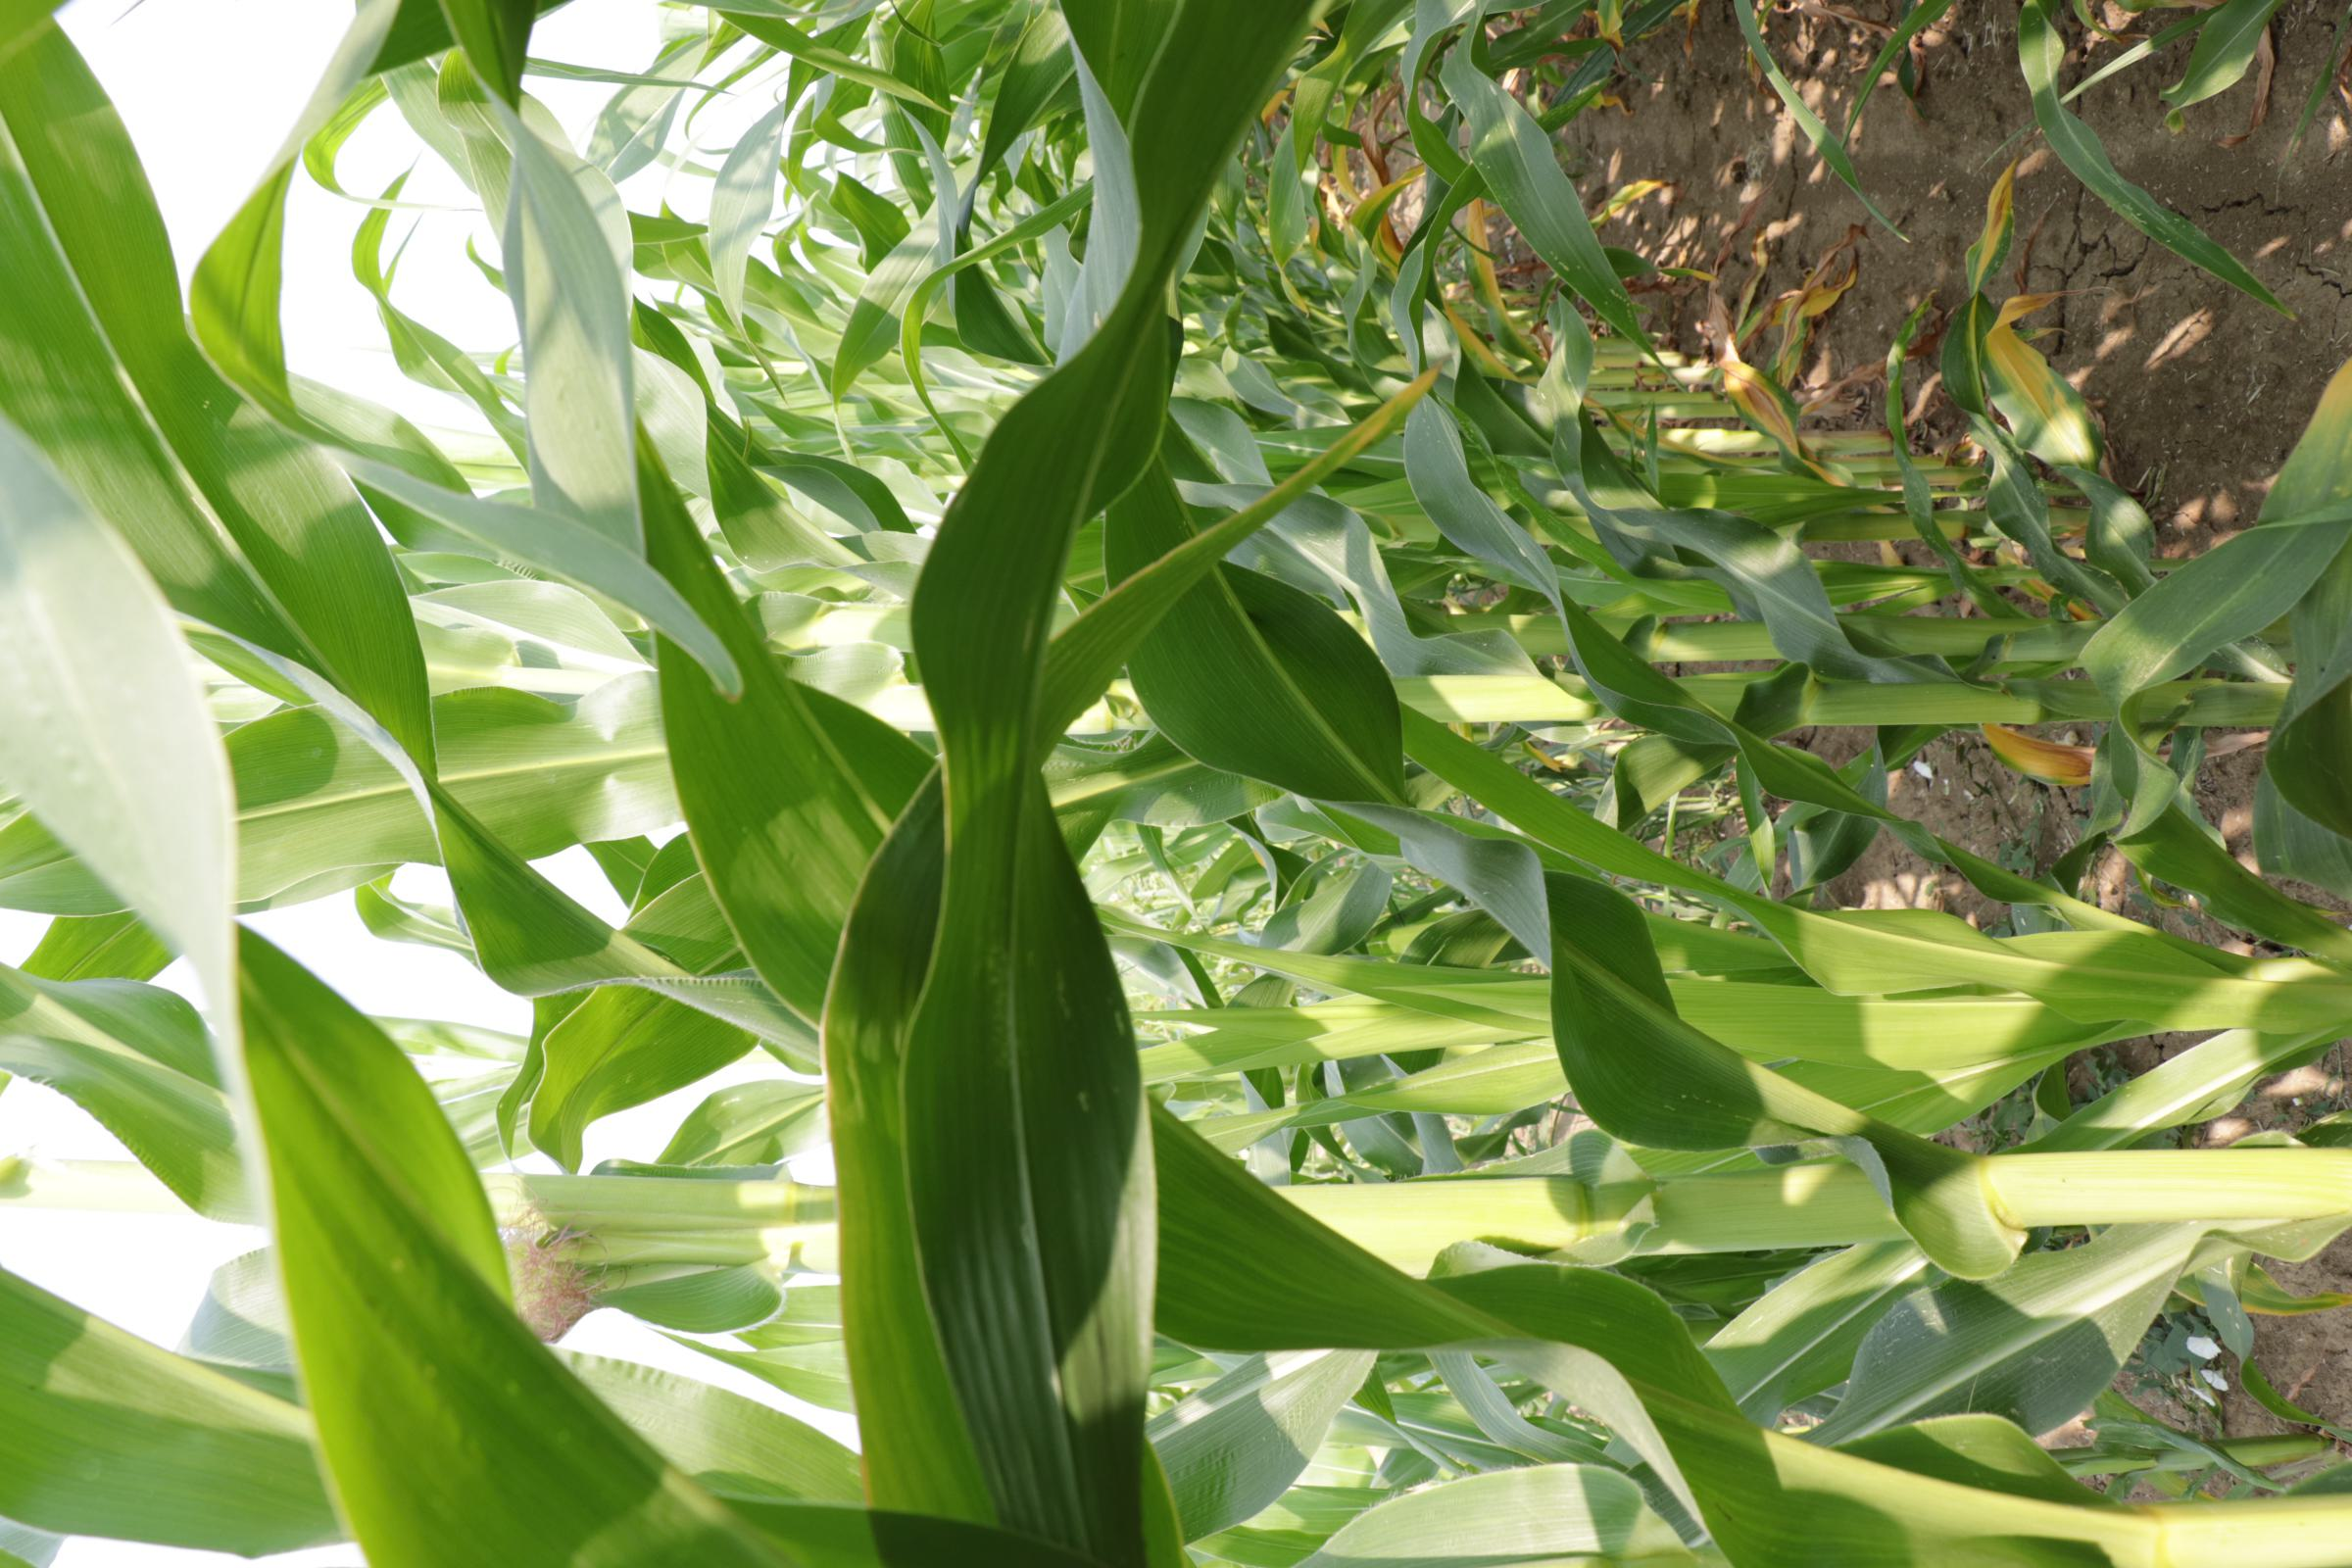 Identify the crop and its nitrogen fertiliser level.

maize, reduced nitrogen fertilisation
